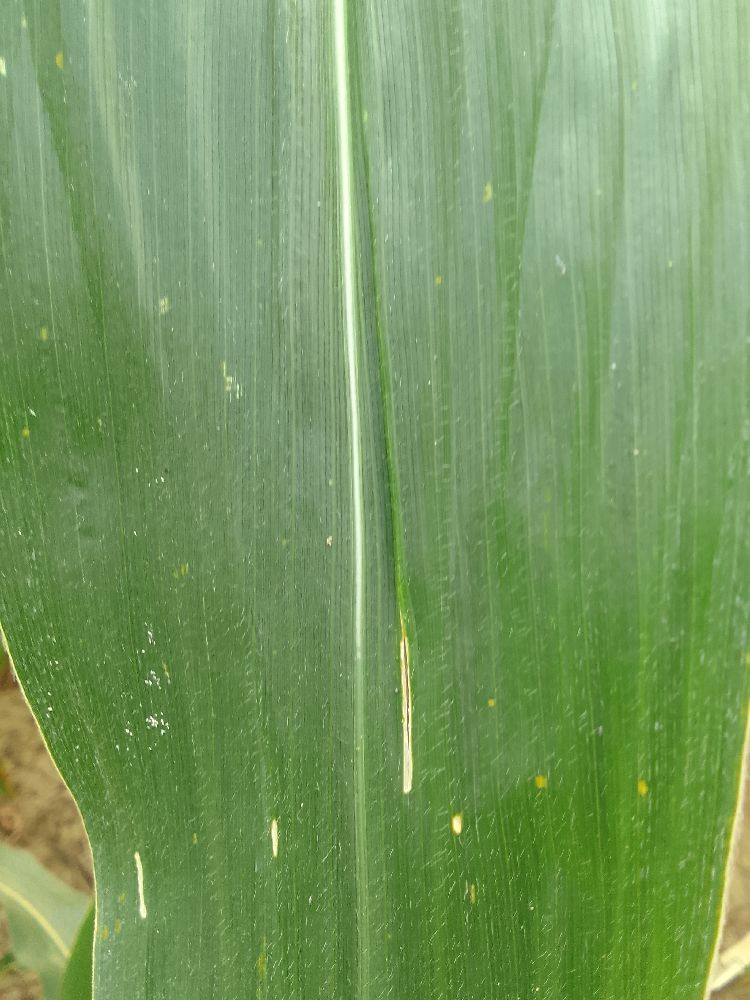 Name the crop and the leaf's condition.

maize, healthy
